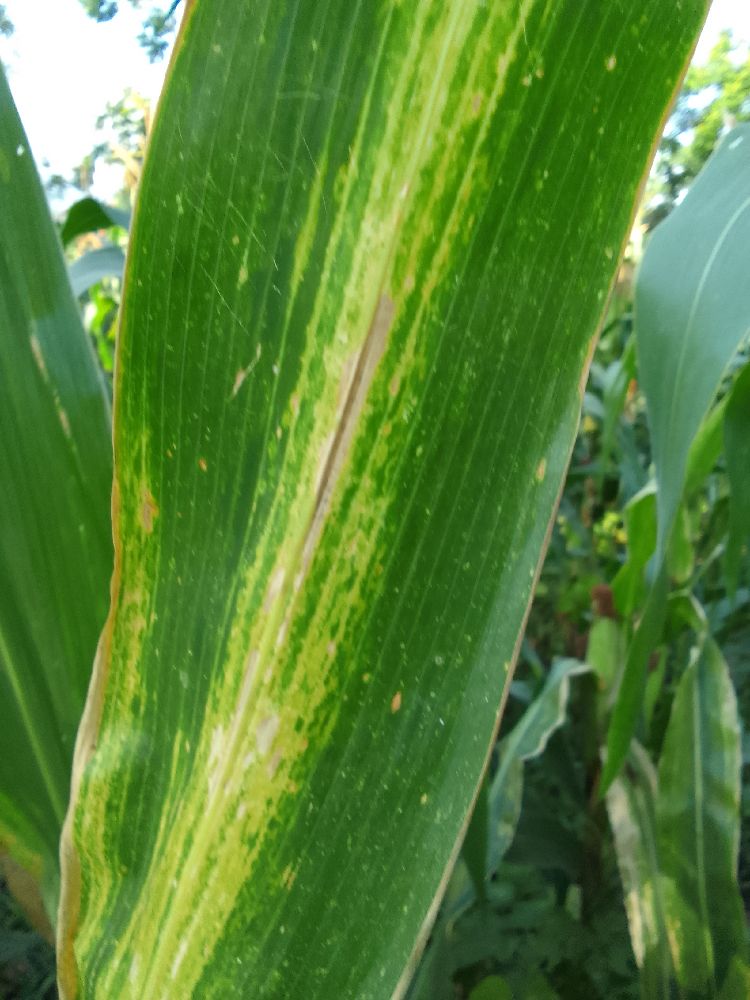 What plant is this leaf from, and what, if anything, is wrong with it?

maize, maize lethal necrosis
